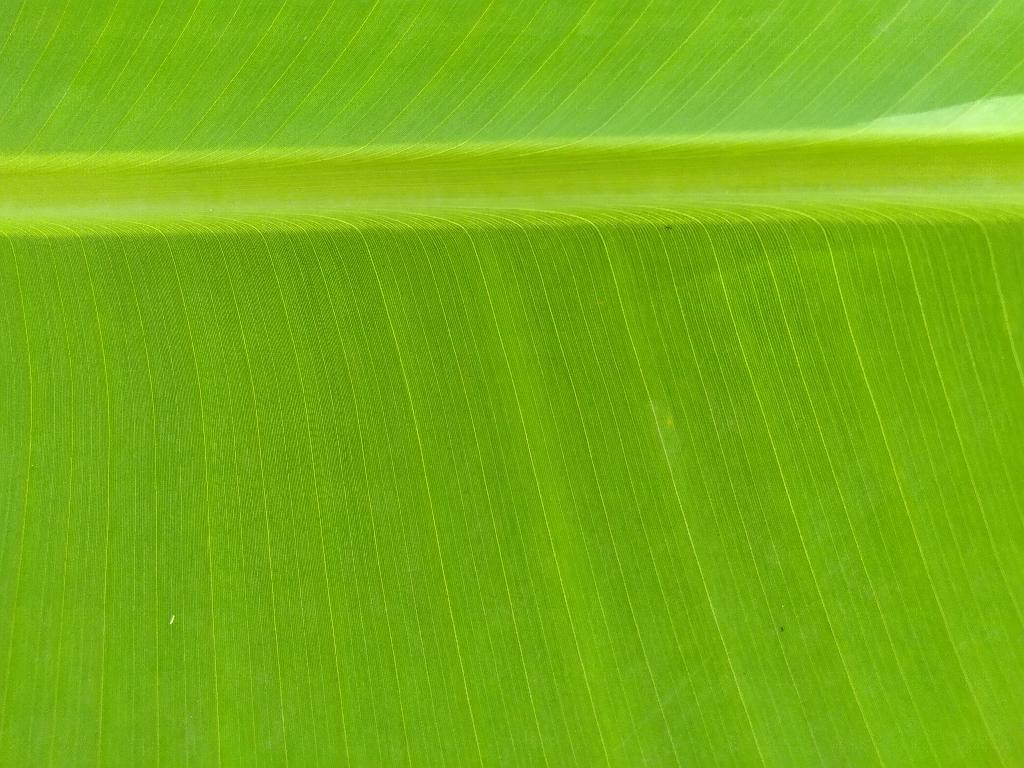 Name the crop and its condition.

banana, healthy
